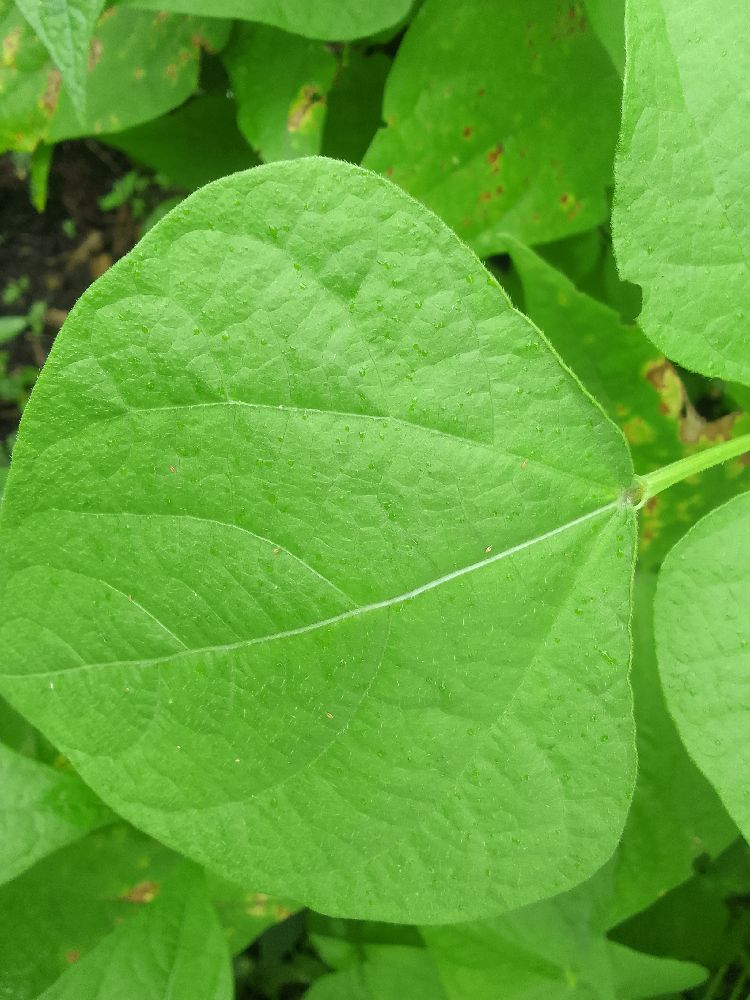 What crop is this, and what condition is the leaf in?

common bean, healthy
